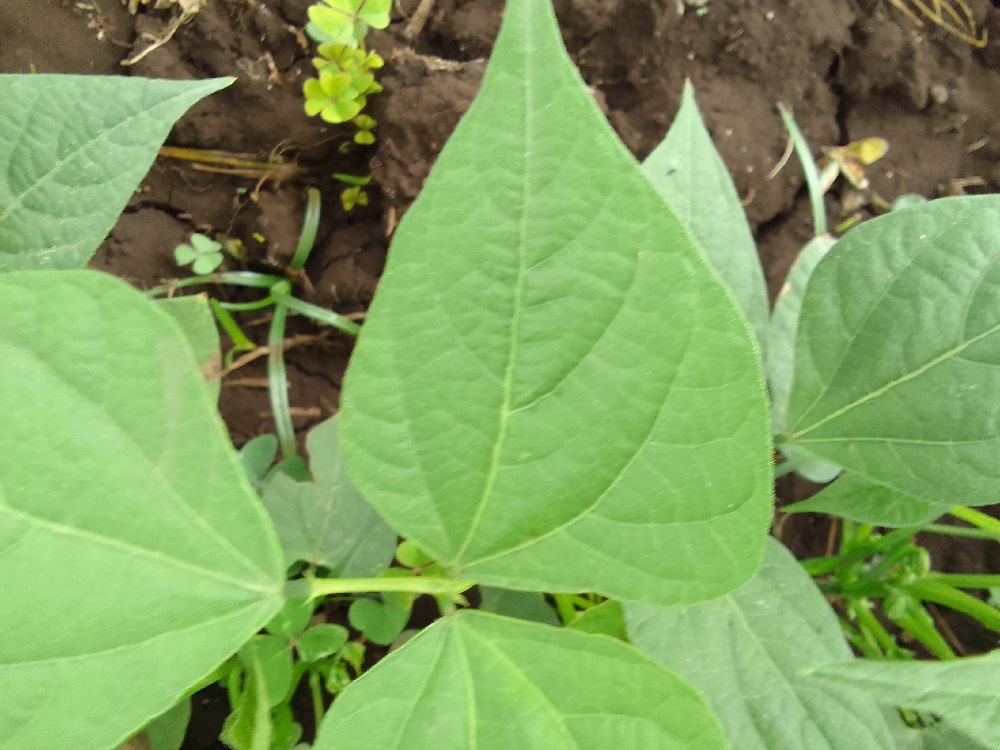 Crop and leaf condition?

common bean, healthy
